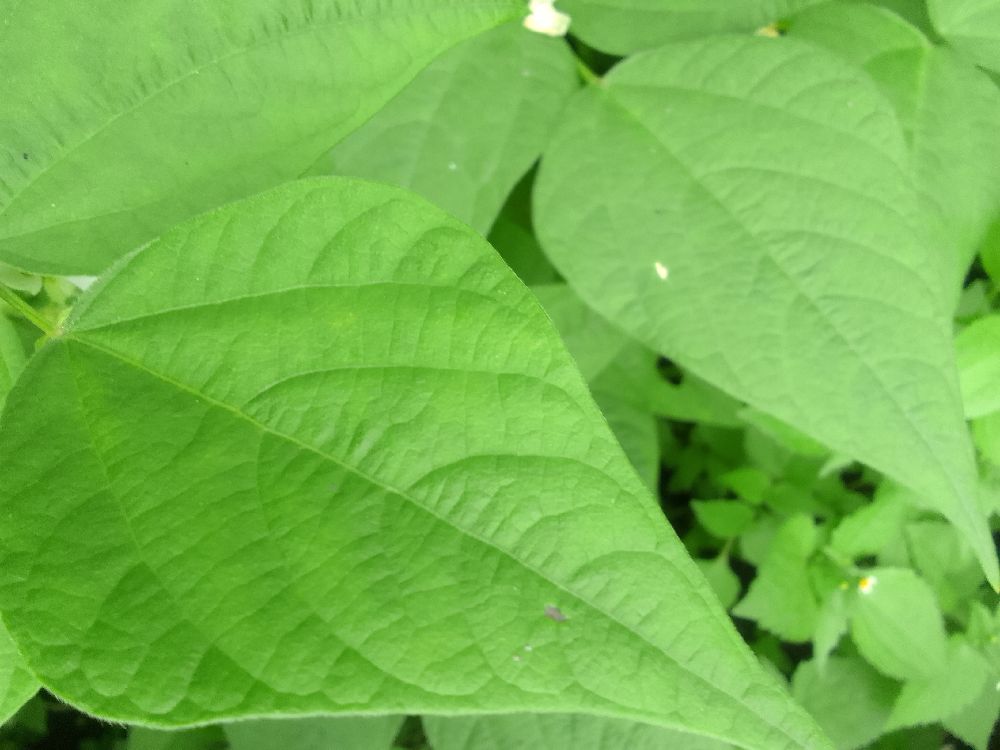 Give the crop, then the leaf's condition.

common bean, healthy
